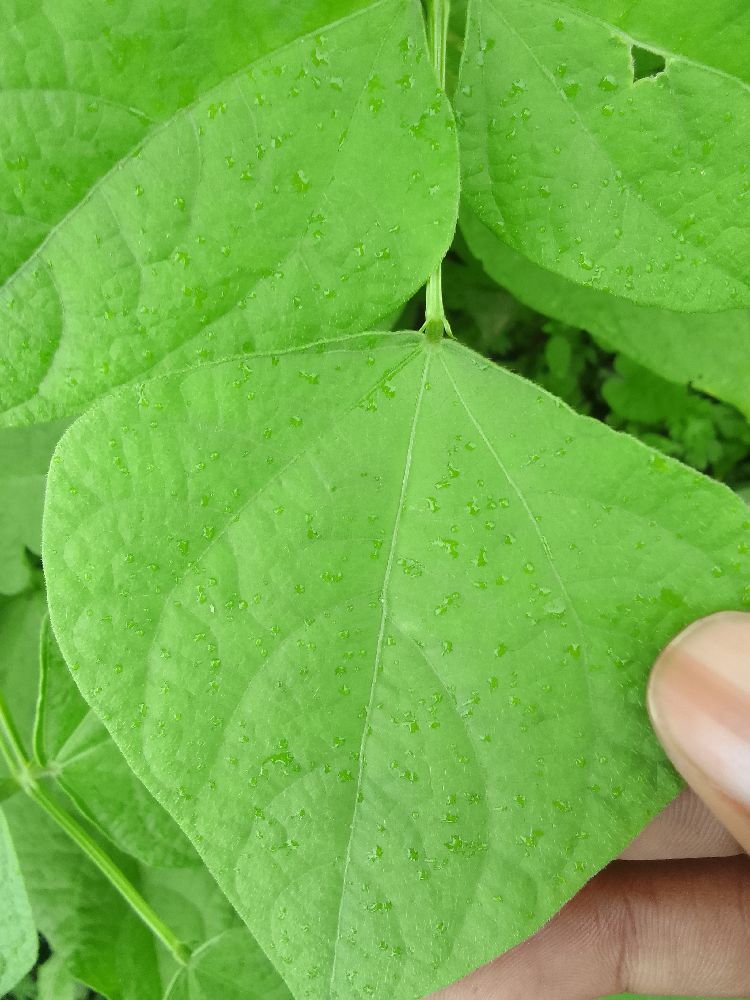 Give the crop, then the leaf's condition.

common bean, healthy
